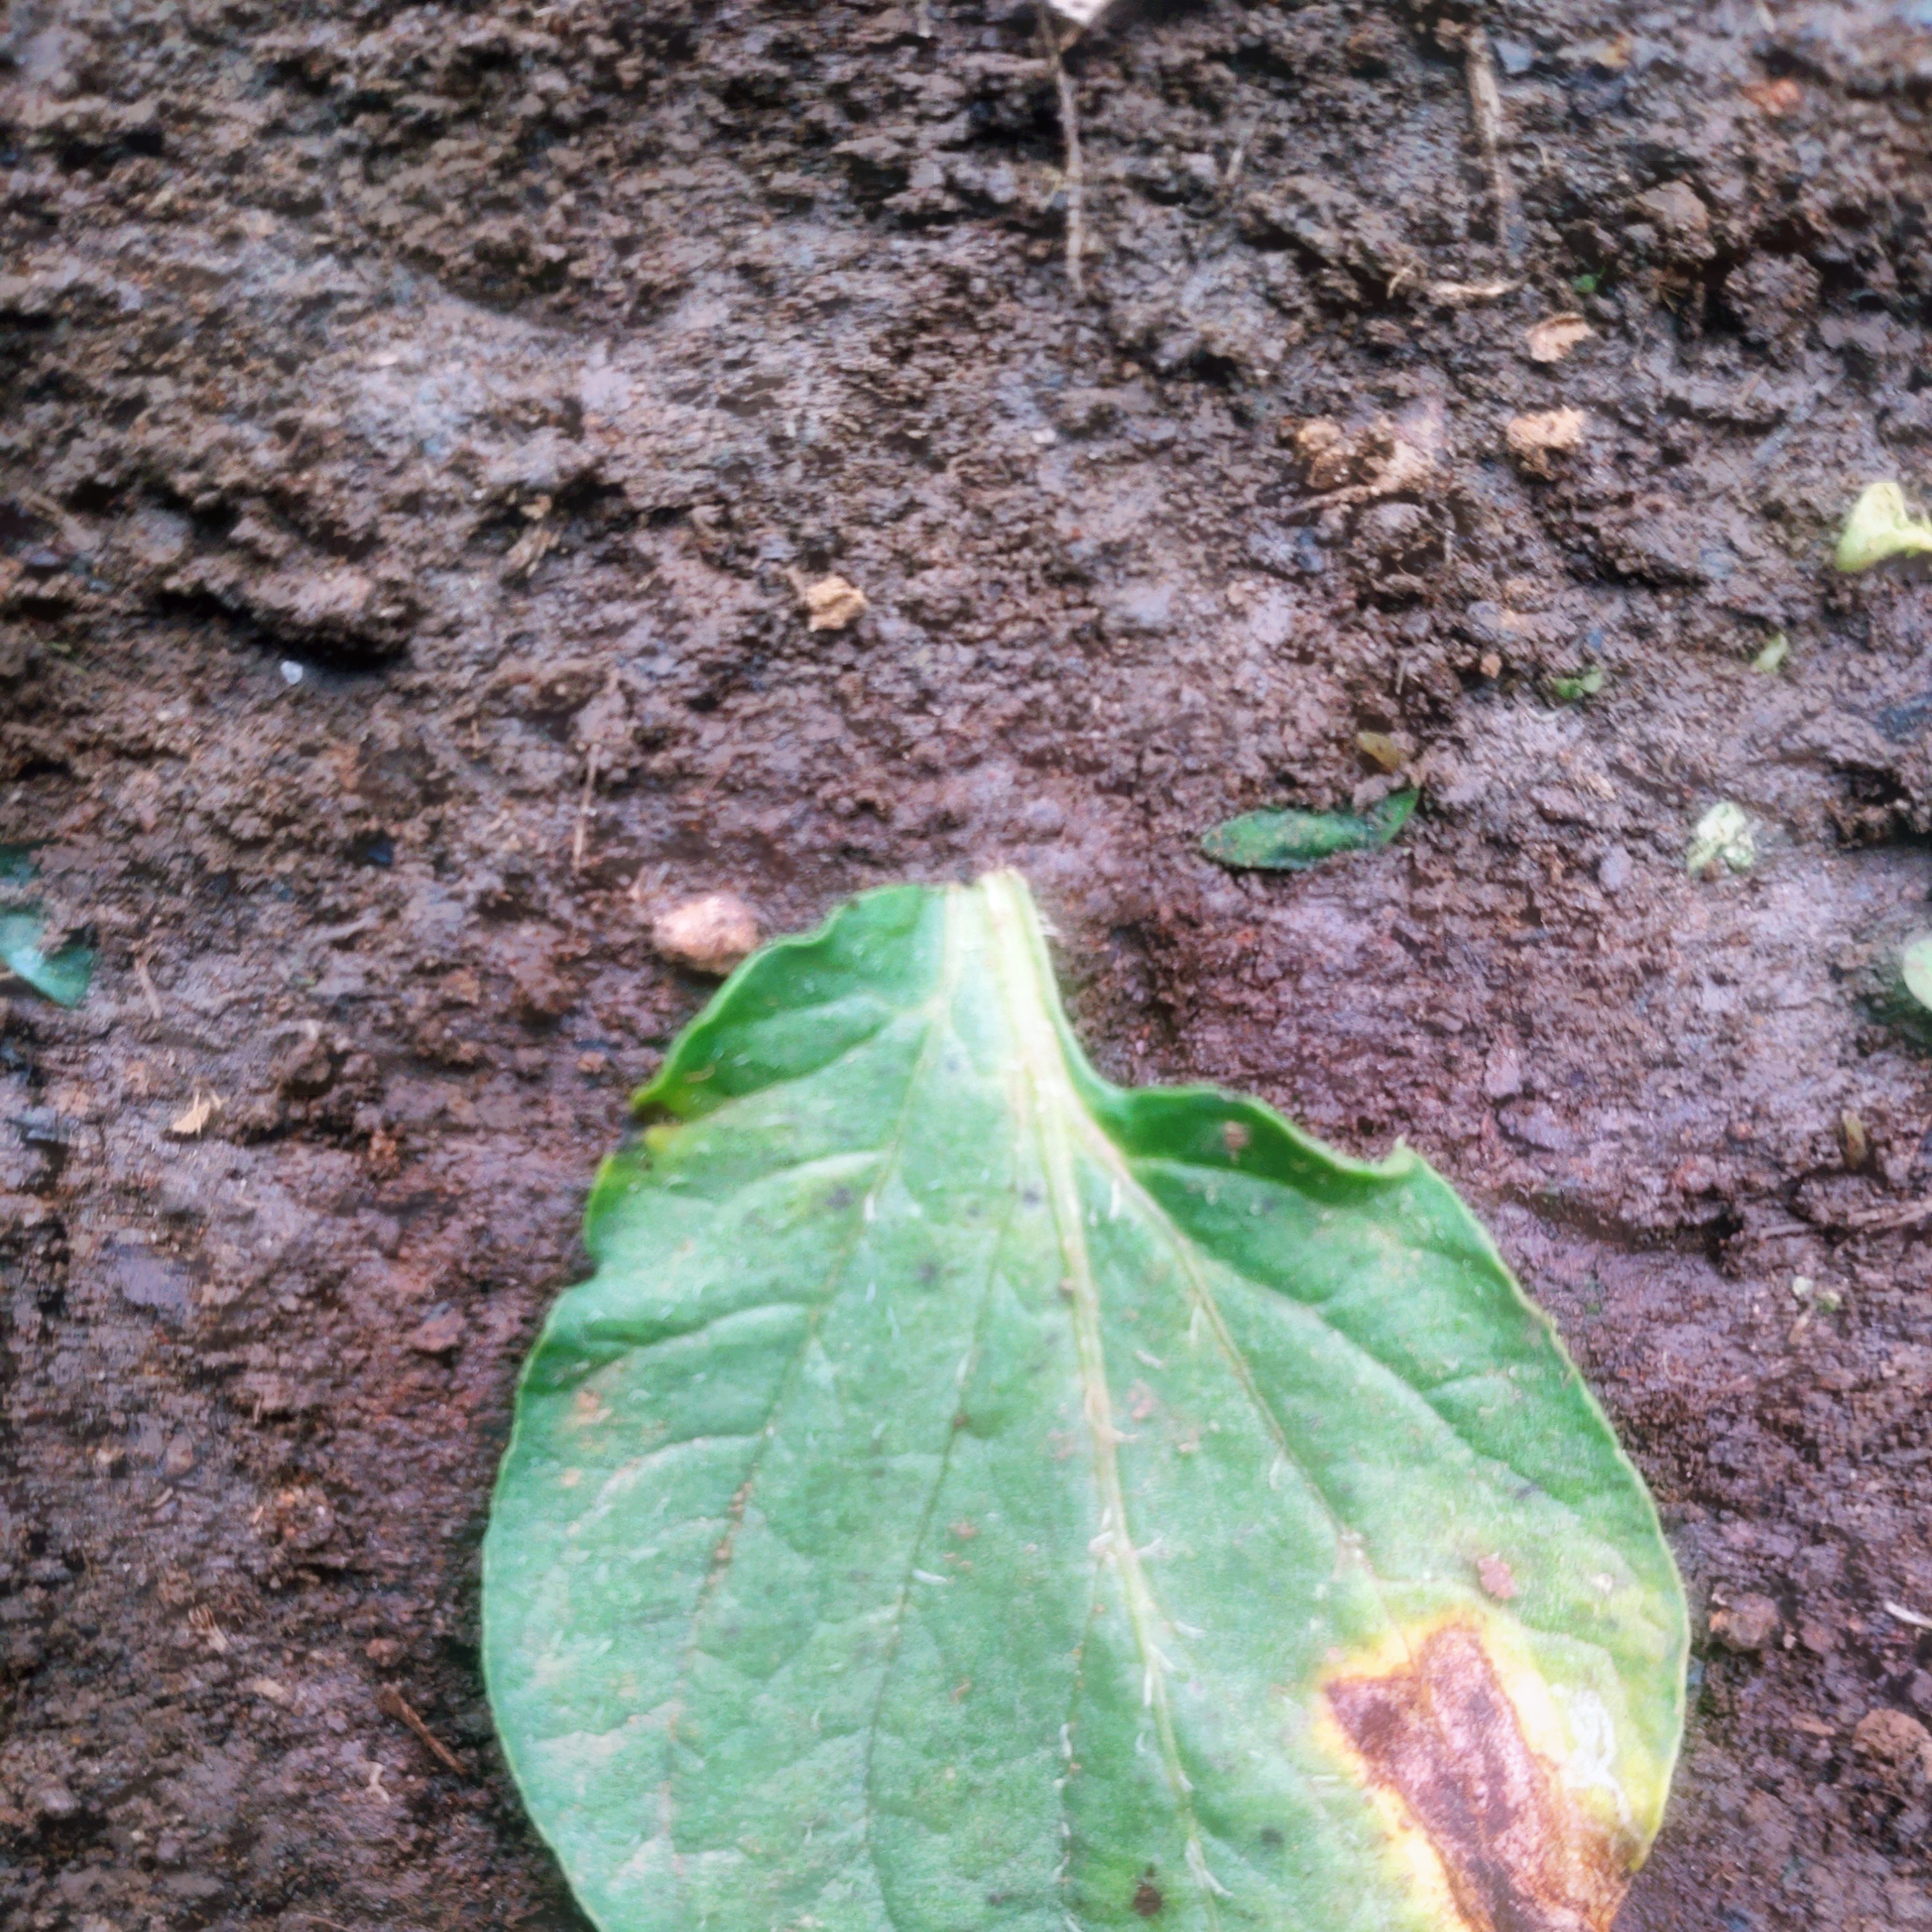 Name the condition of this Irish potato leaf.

late blight
